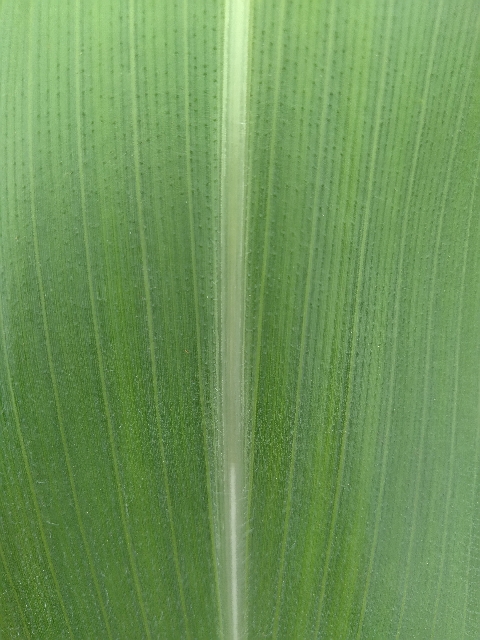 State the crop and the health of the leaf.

maize, healthy
